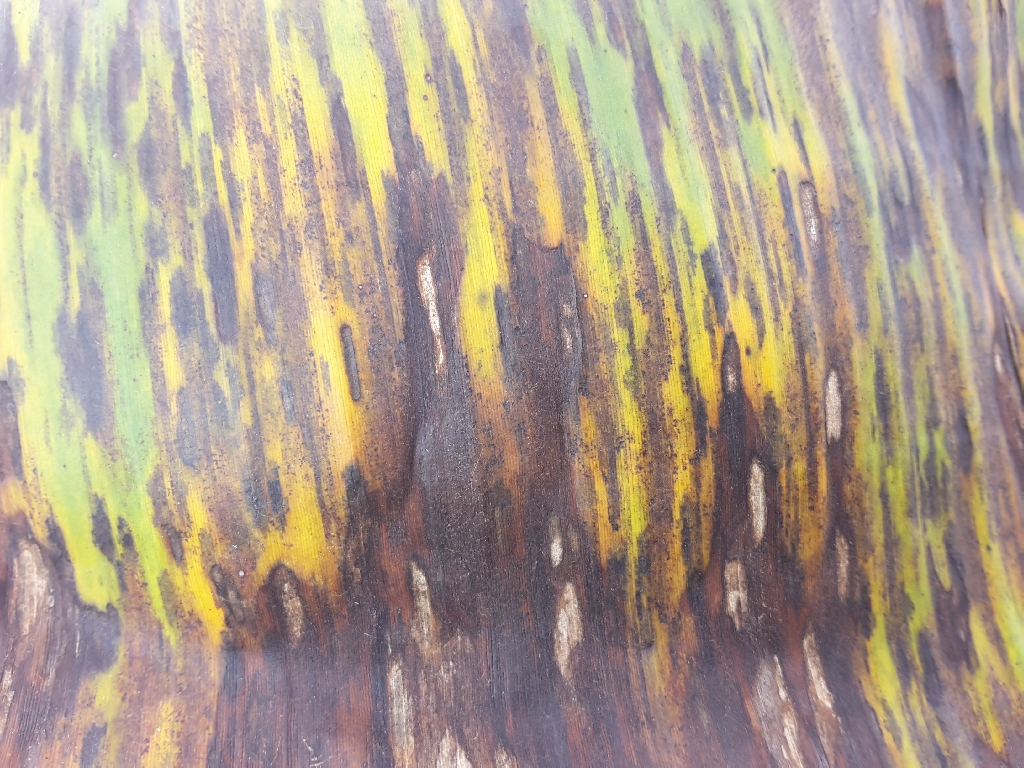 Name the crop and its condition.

banana, black sigatoka
